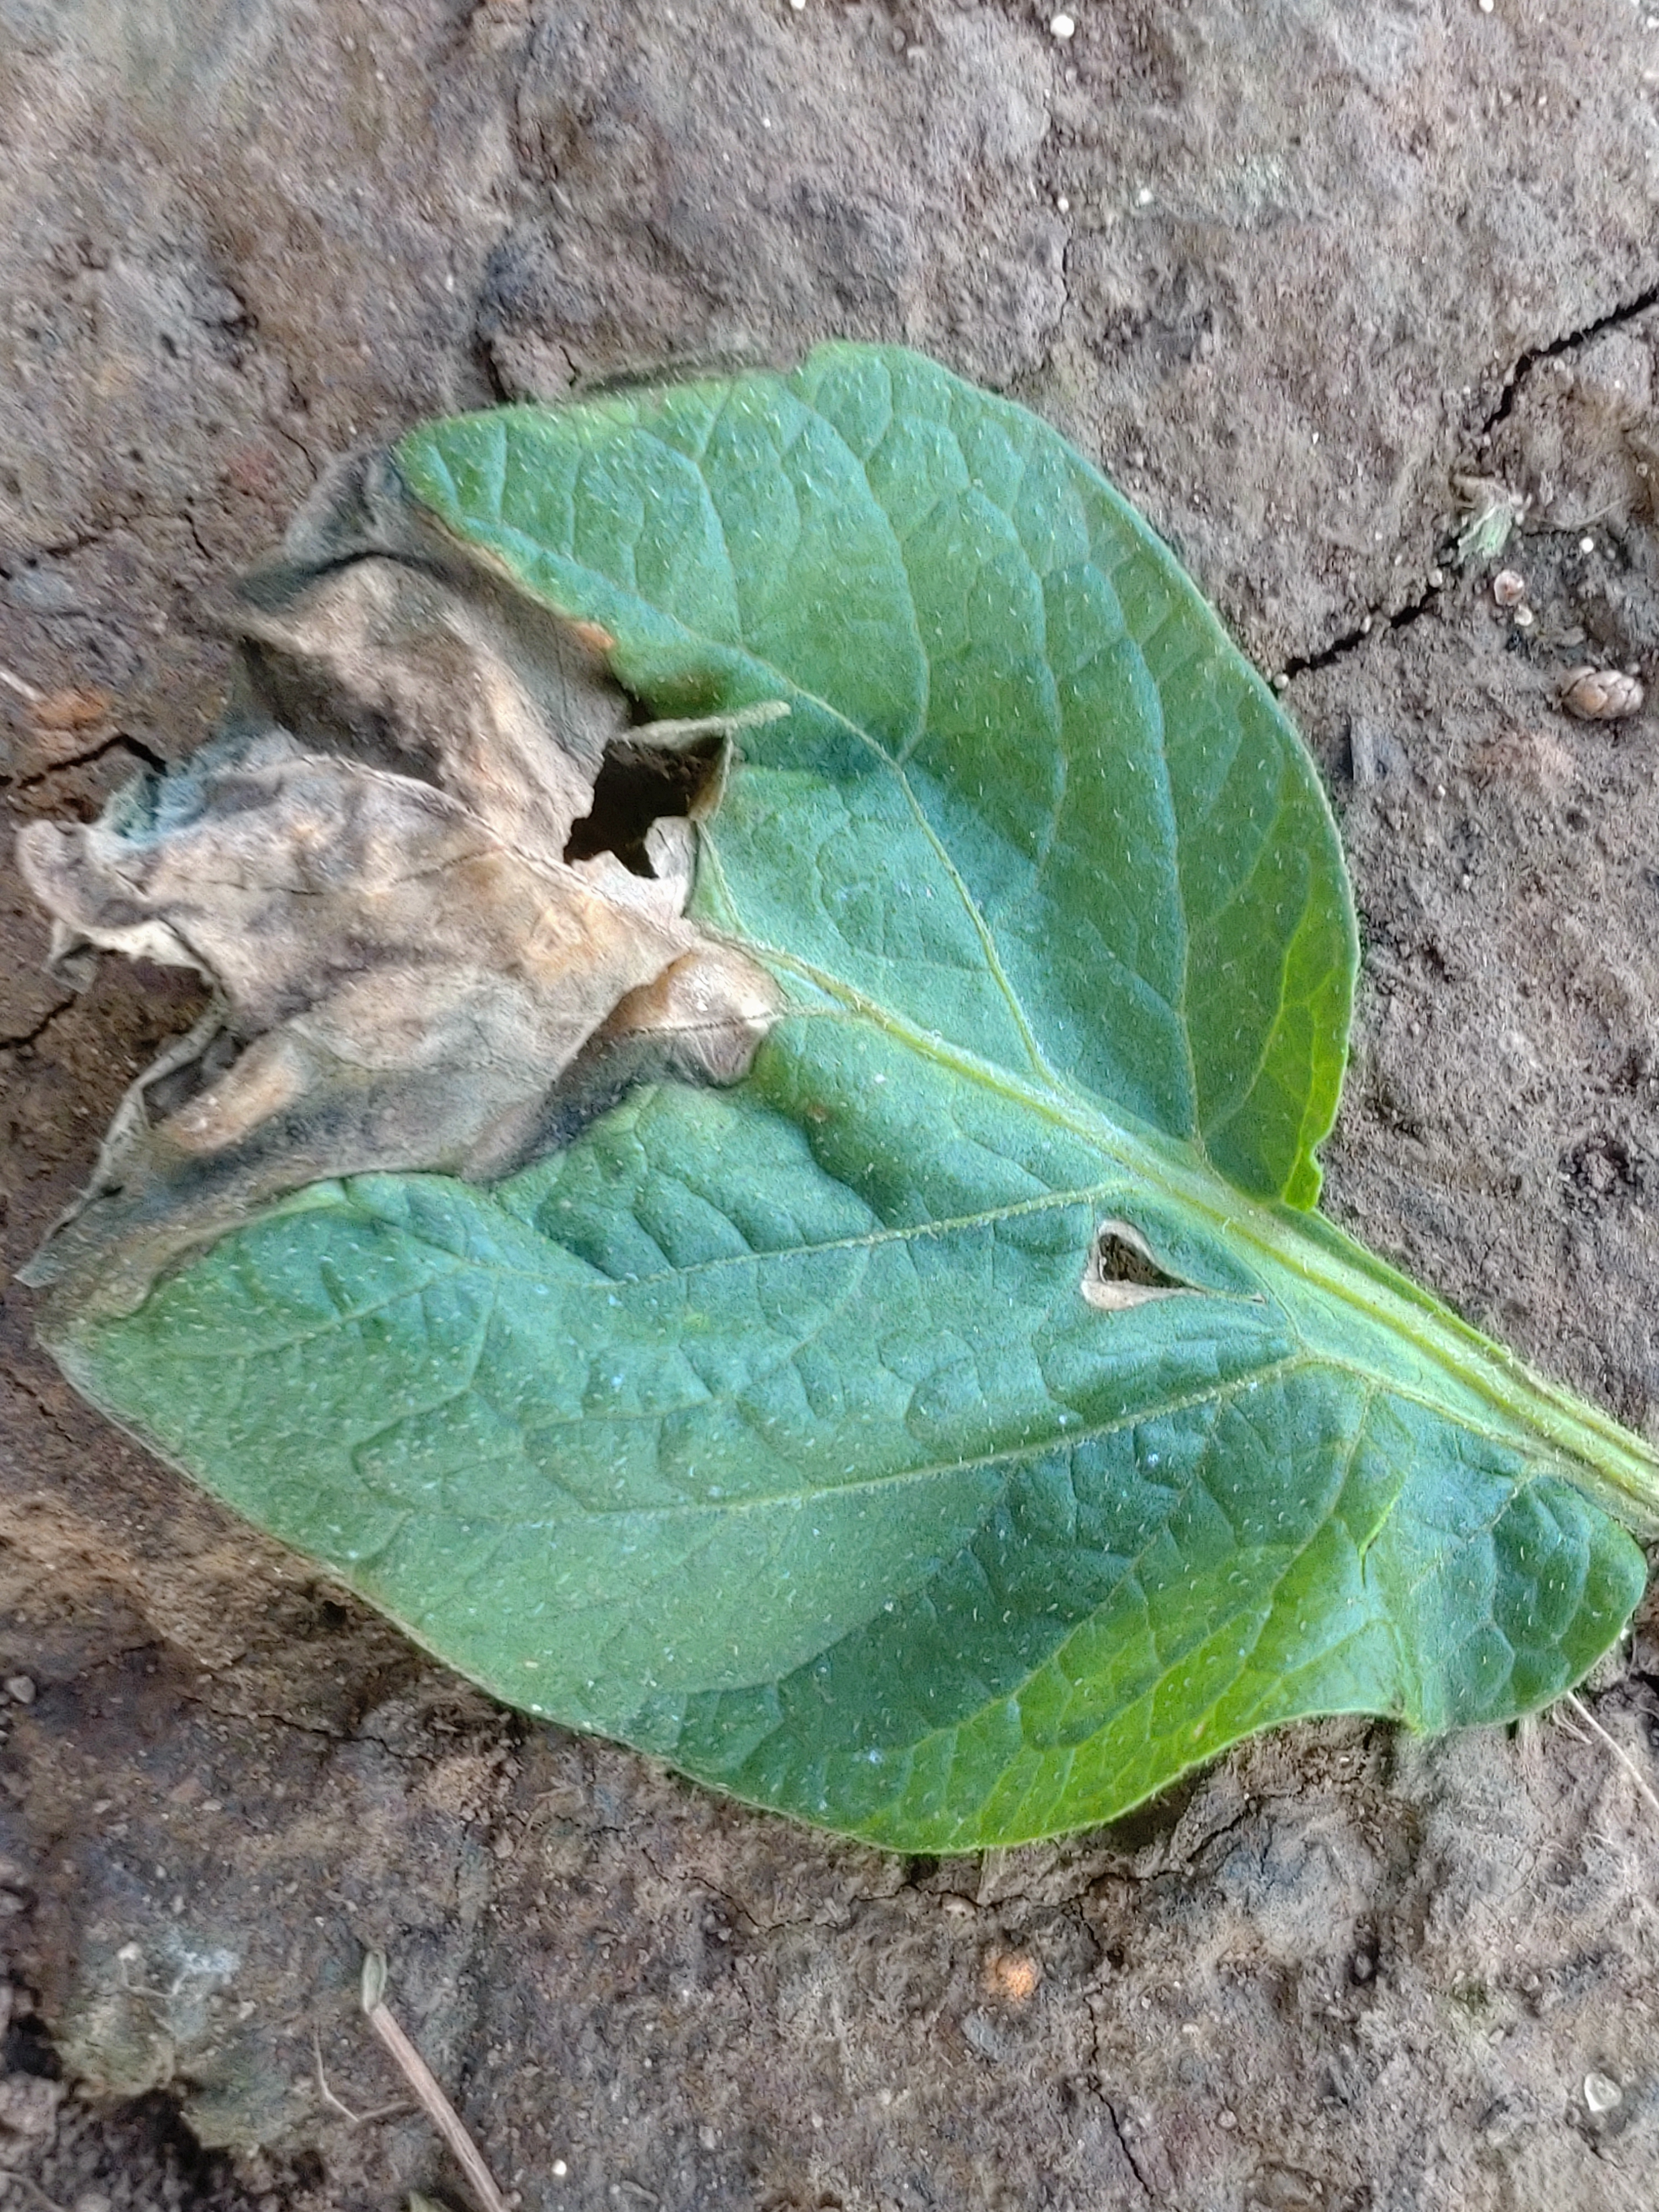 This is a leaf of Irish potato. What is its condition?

early blight
